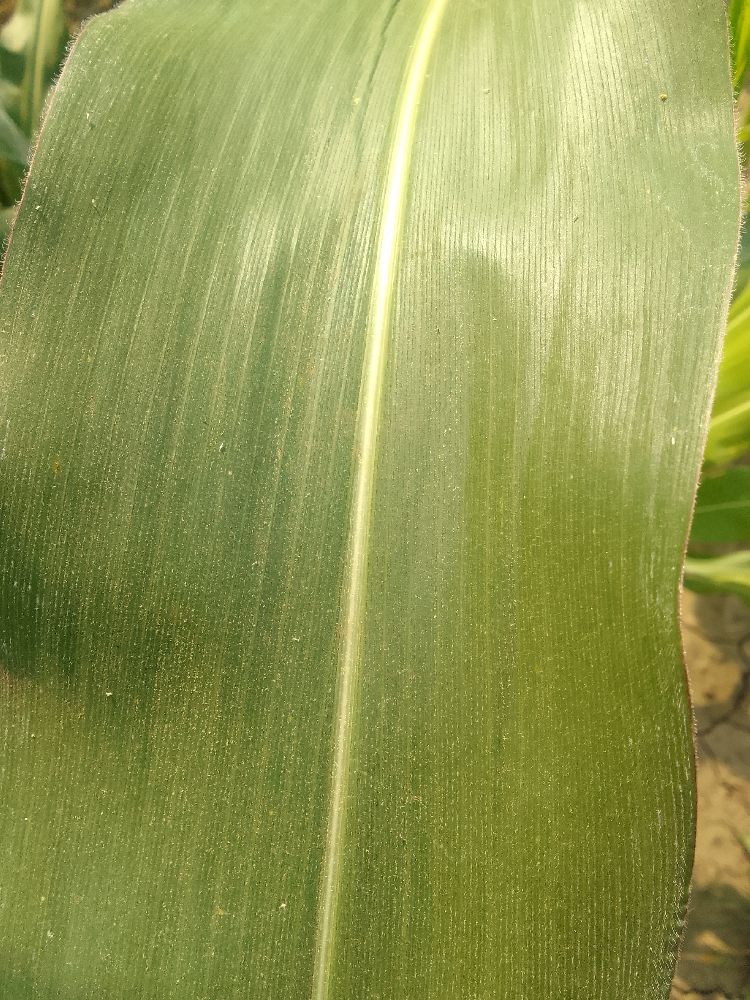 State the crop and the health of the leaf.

maize, healthy
